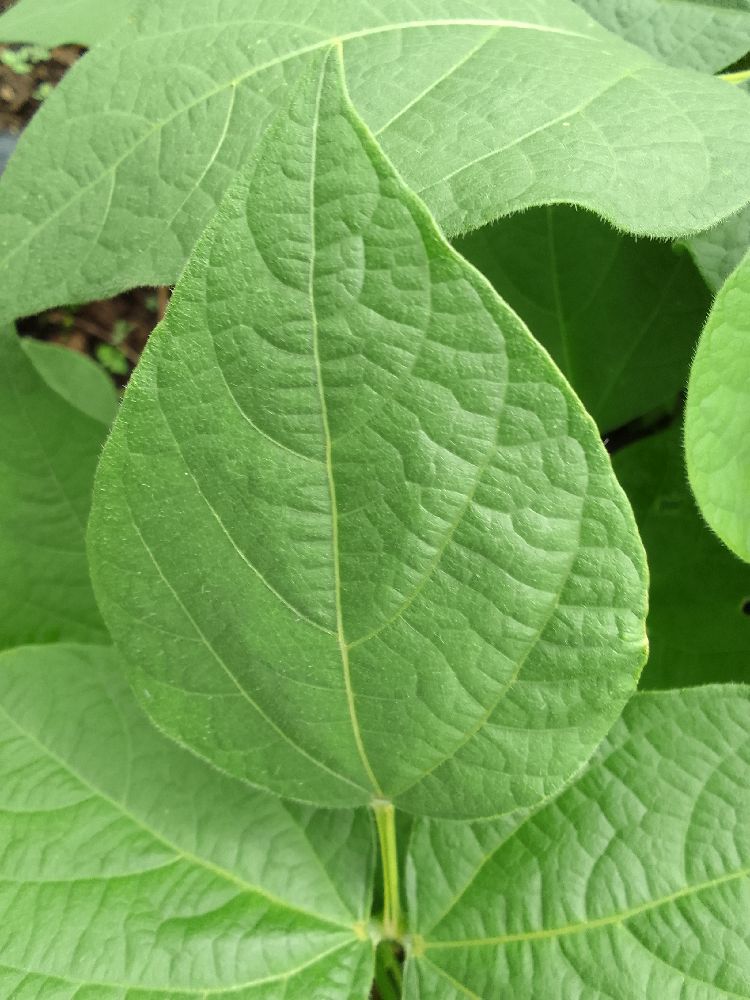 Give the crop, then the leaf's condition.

common bean, healthy
